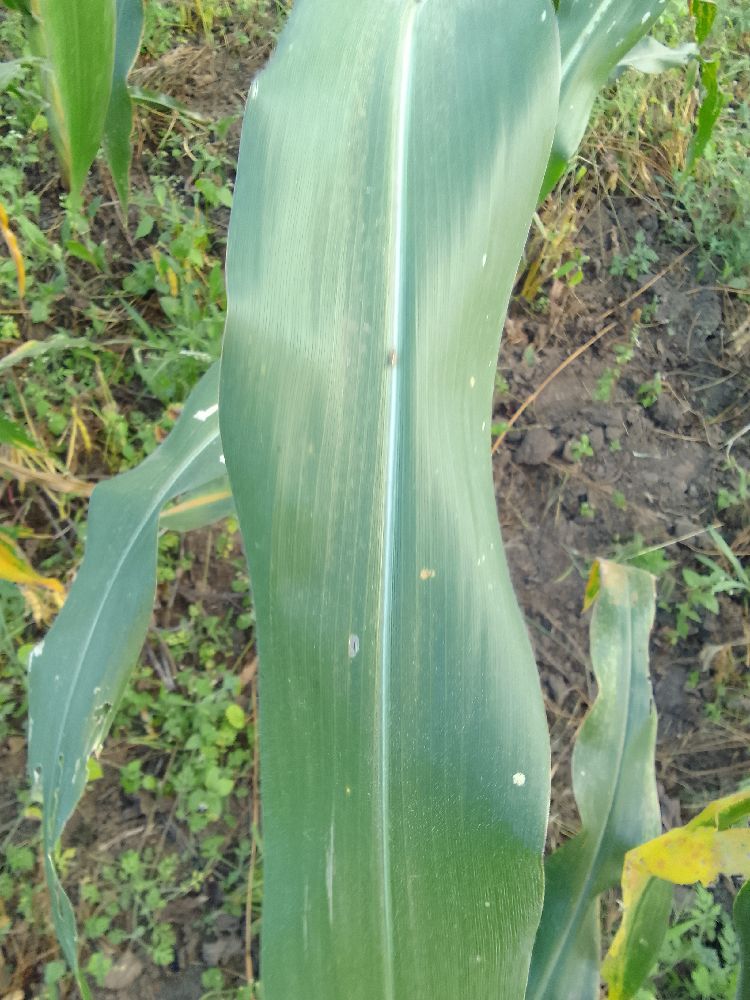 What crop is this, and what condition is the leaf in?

maize, healthy
